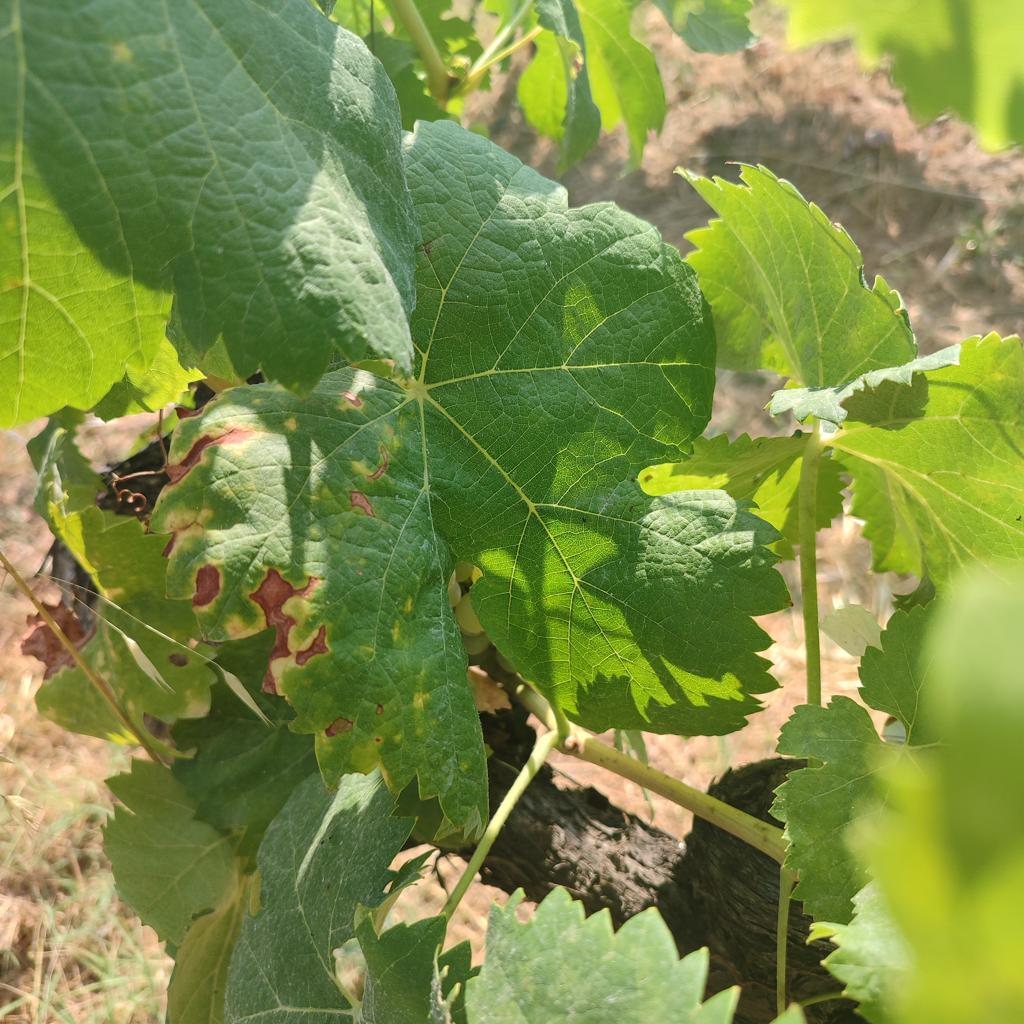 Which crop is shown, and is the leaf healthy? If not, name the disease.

grapevine, esca complex
